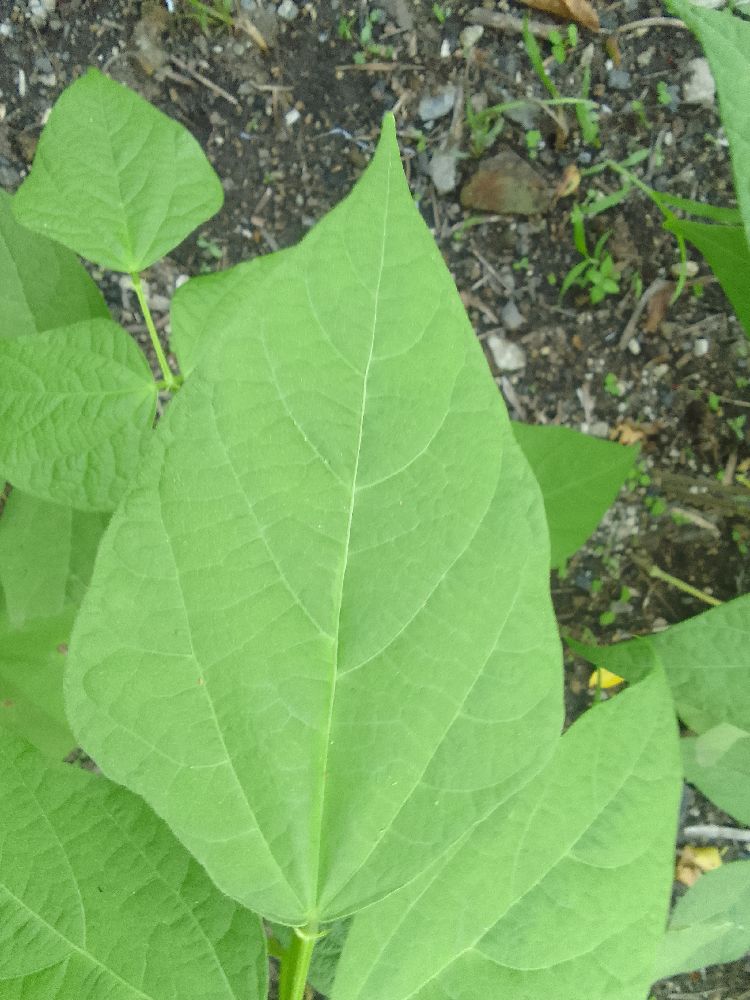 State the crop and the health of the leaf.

common bean, healthy
